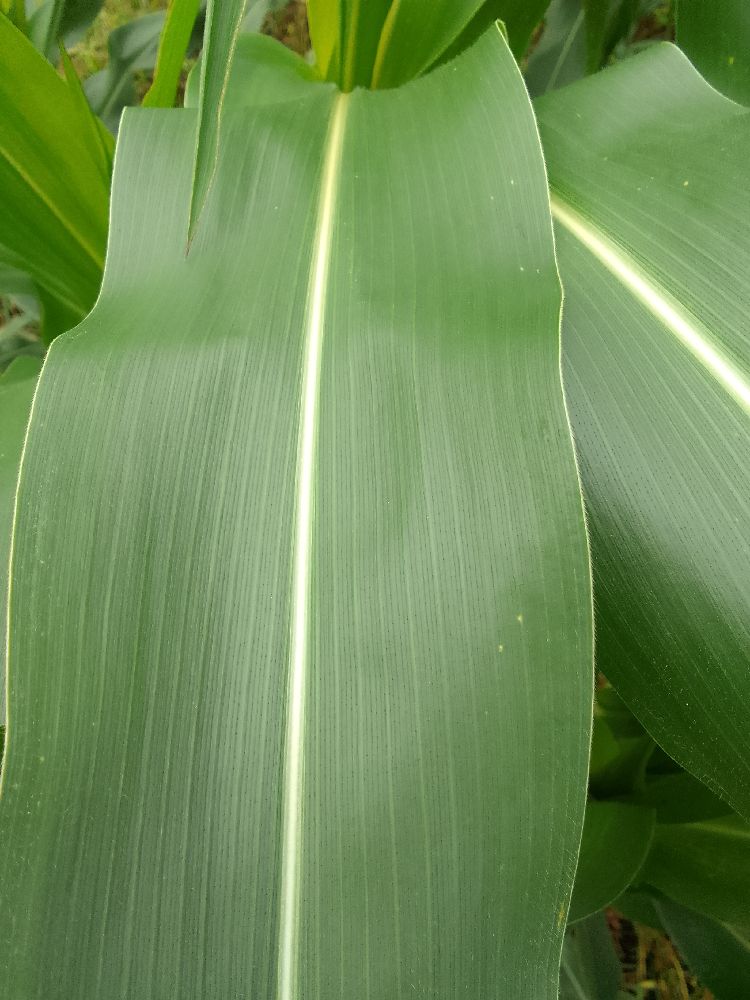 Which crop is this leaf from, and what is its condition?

maize, healthy
